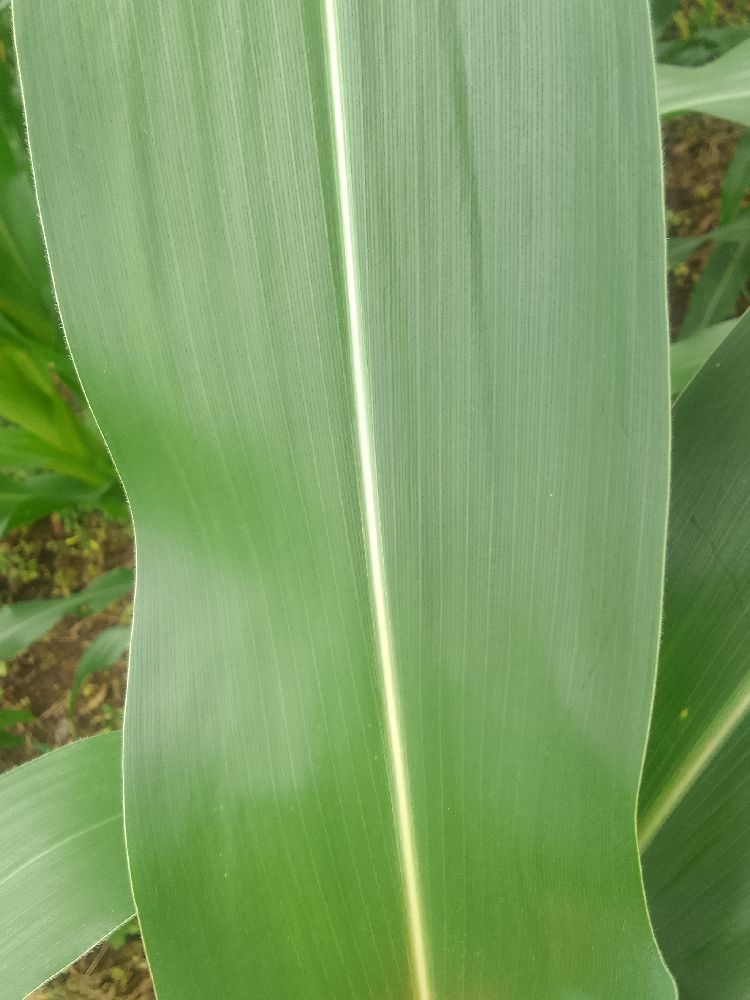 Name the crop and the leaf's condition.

maize, healthy
